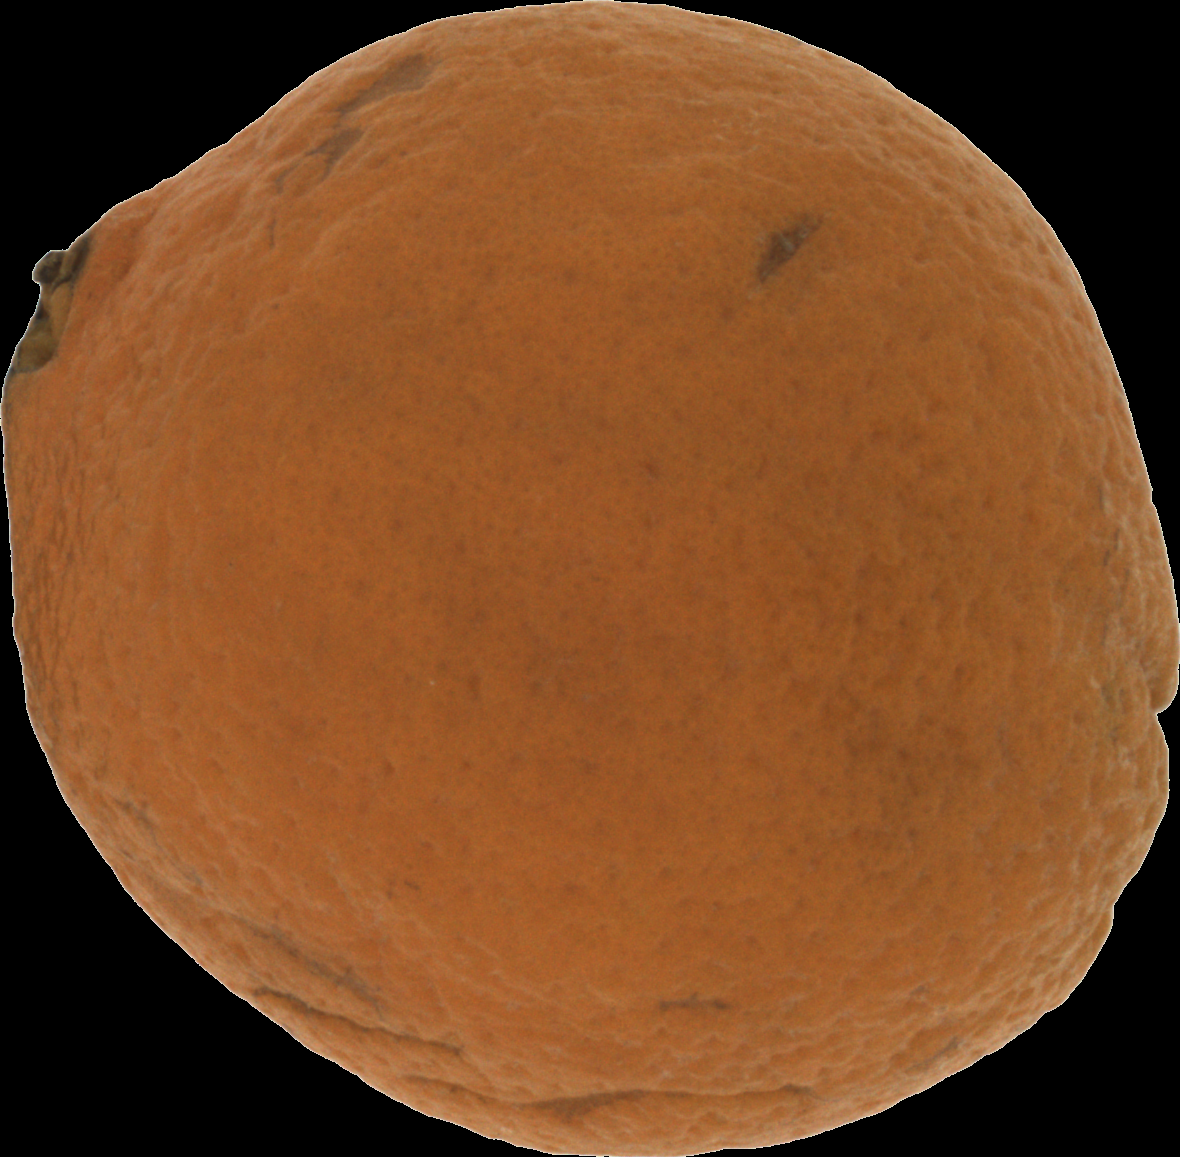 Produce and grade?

orange, bad
